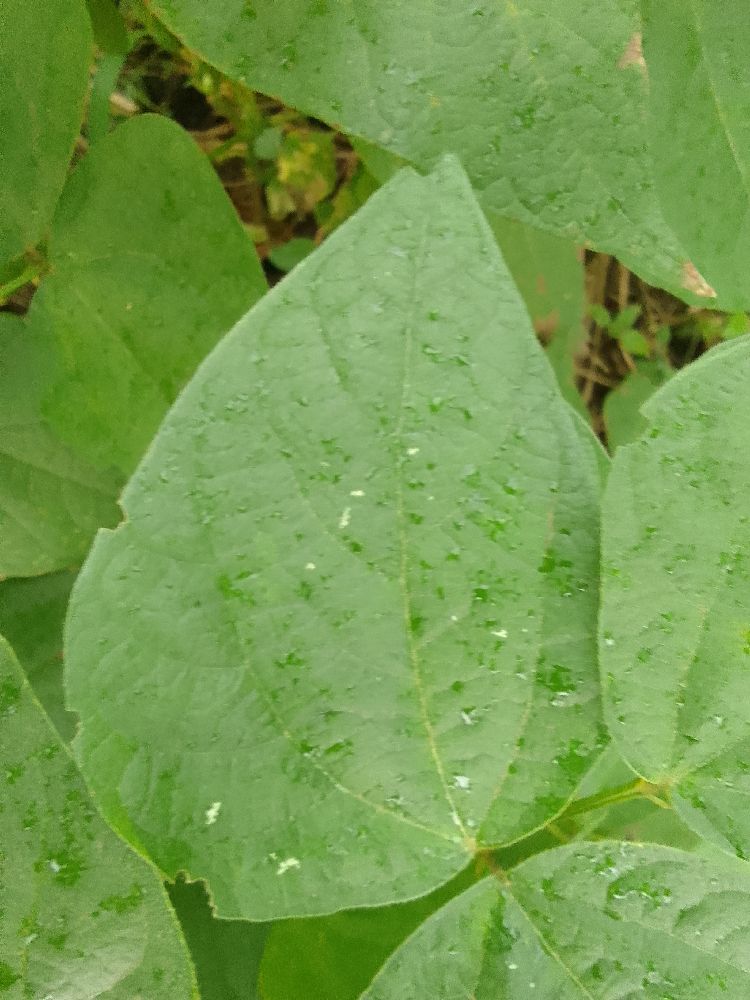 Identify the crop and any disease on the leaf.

common bean, healthy
